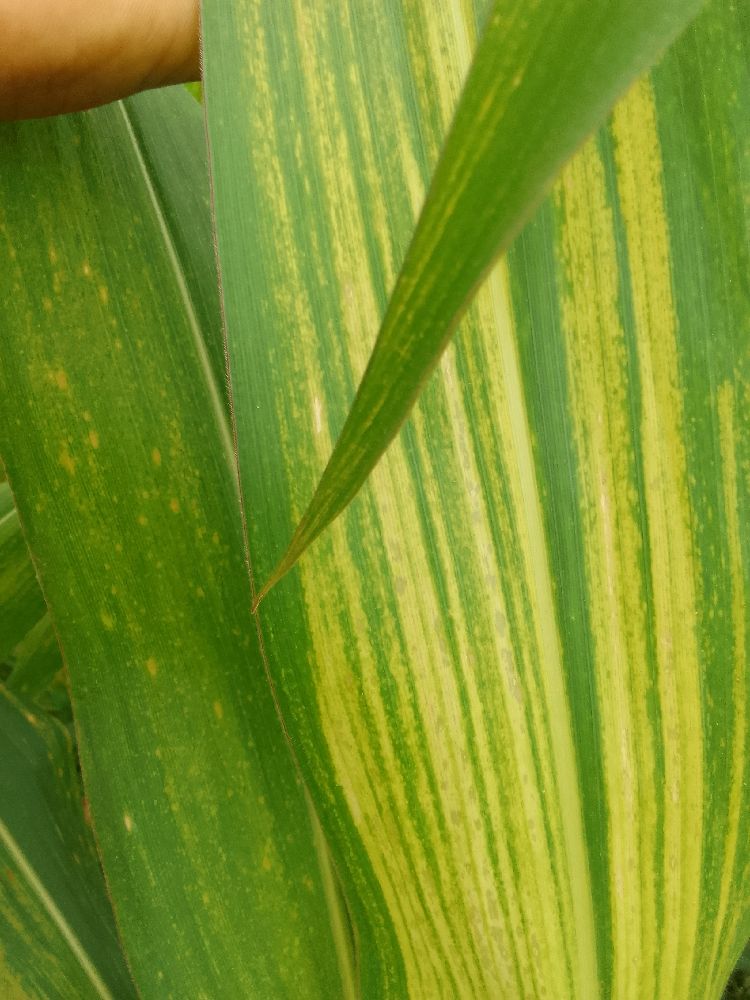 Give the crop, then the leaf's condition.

maize, maize lethal necrosis
